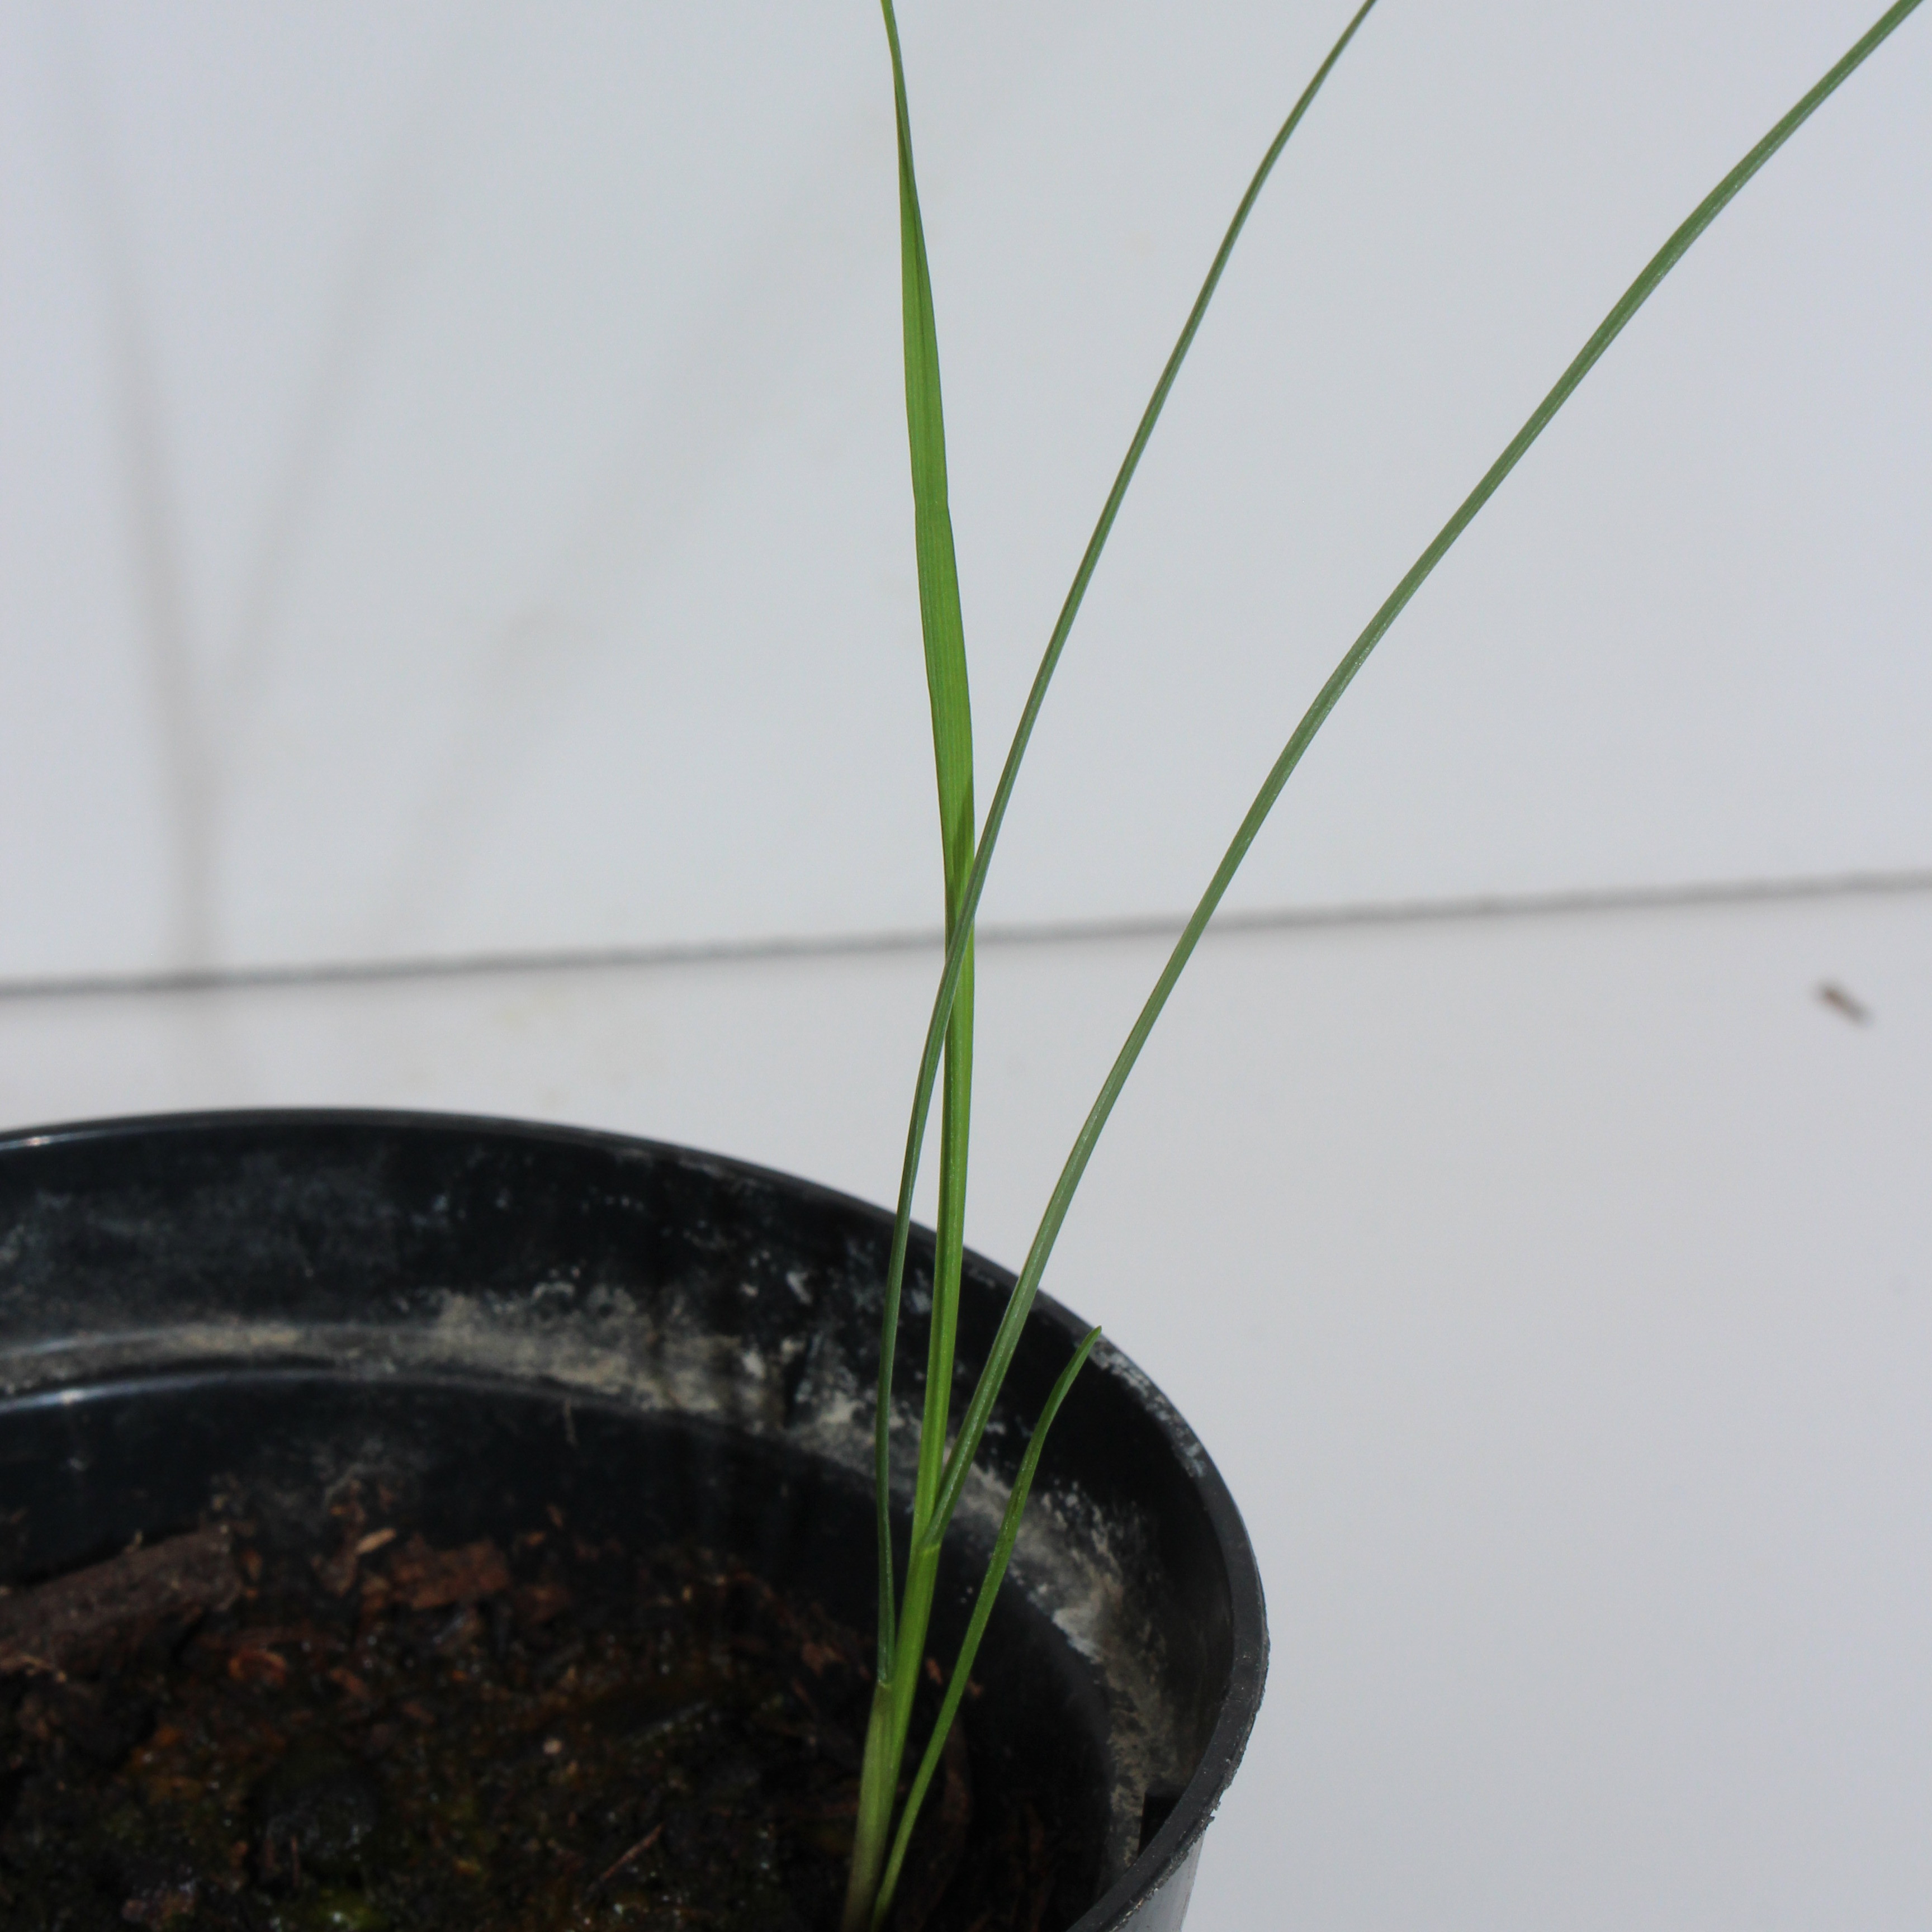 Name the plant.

Lolium multiflorum
